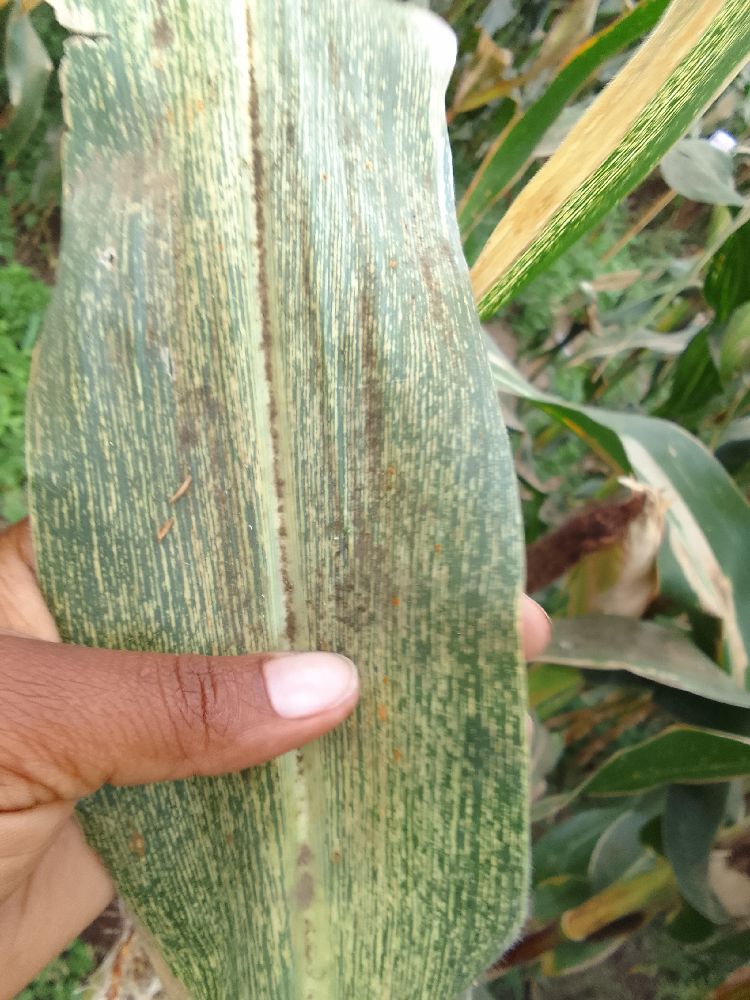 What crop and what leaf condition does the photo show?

maize, maize streak virus
